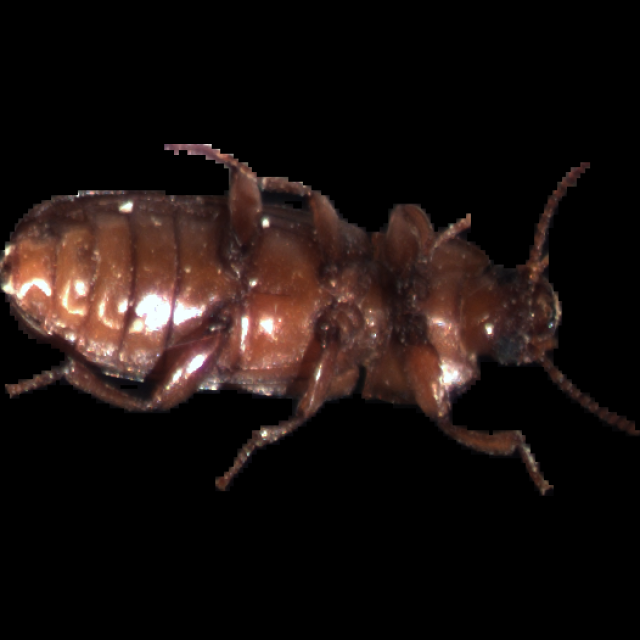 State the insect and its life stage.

mealworm beetle
